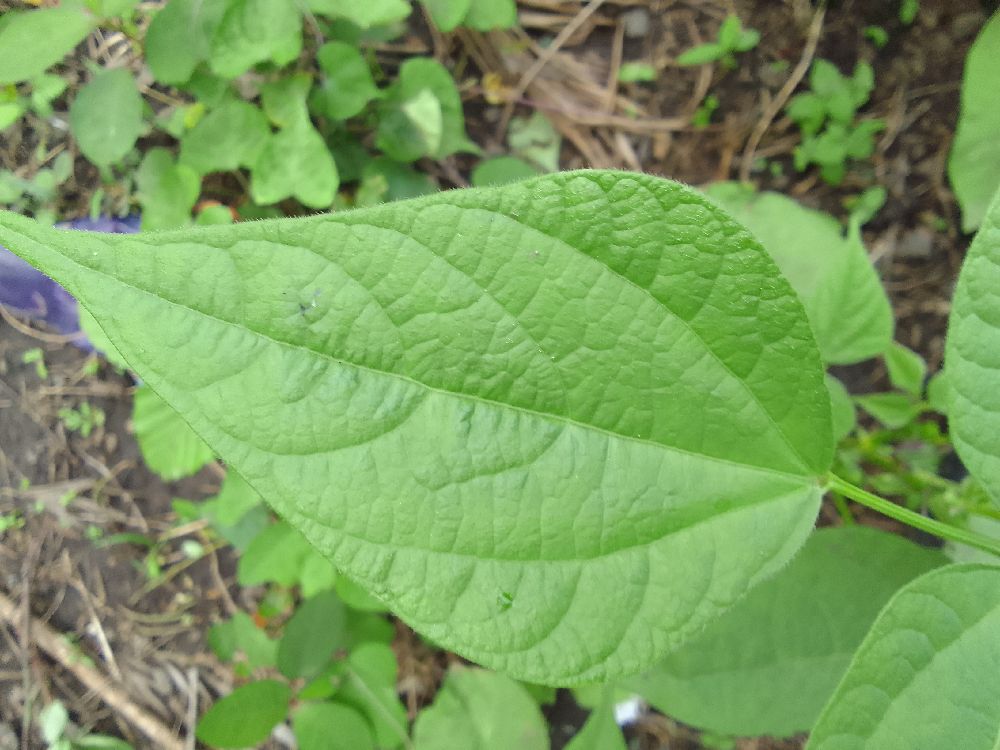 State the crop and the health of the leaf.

common bean, healthy
